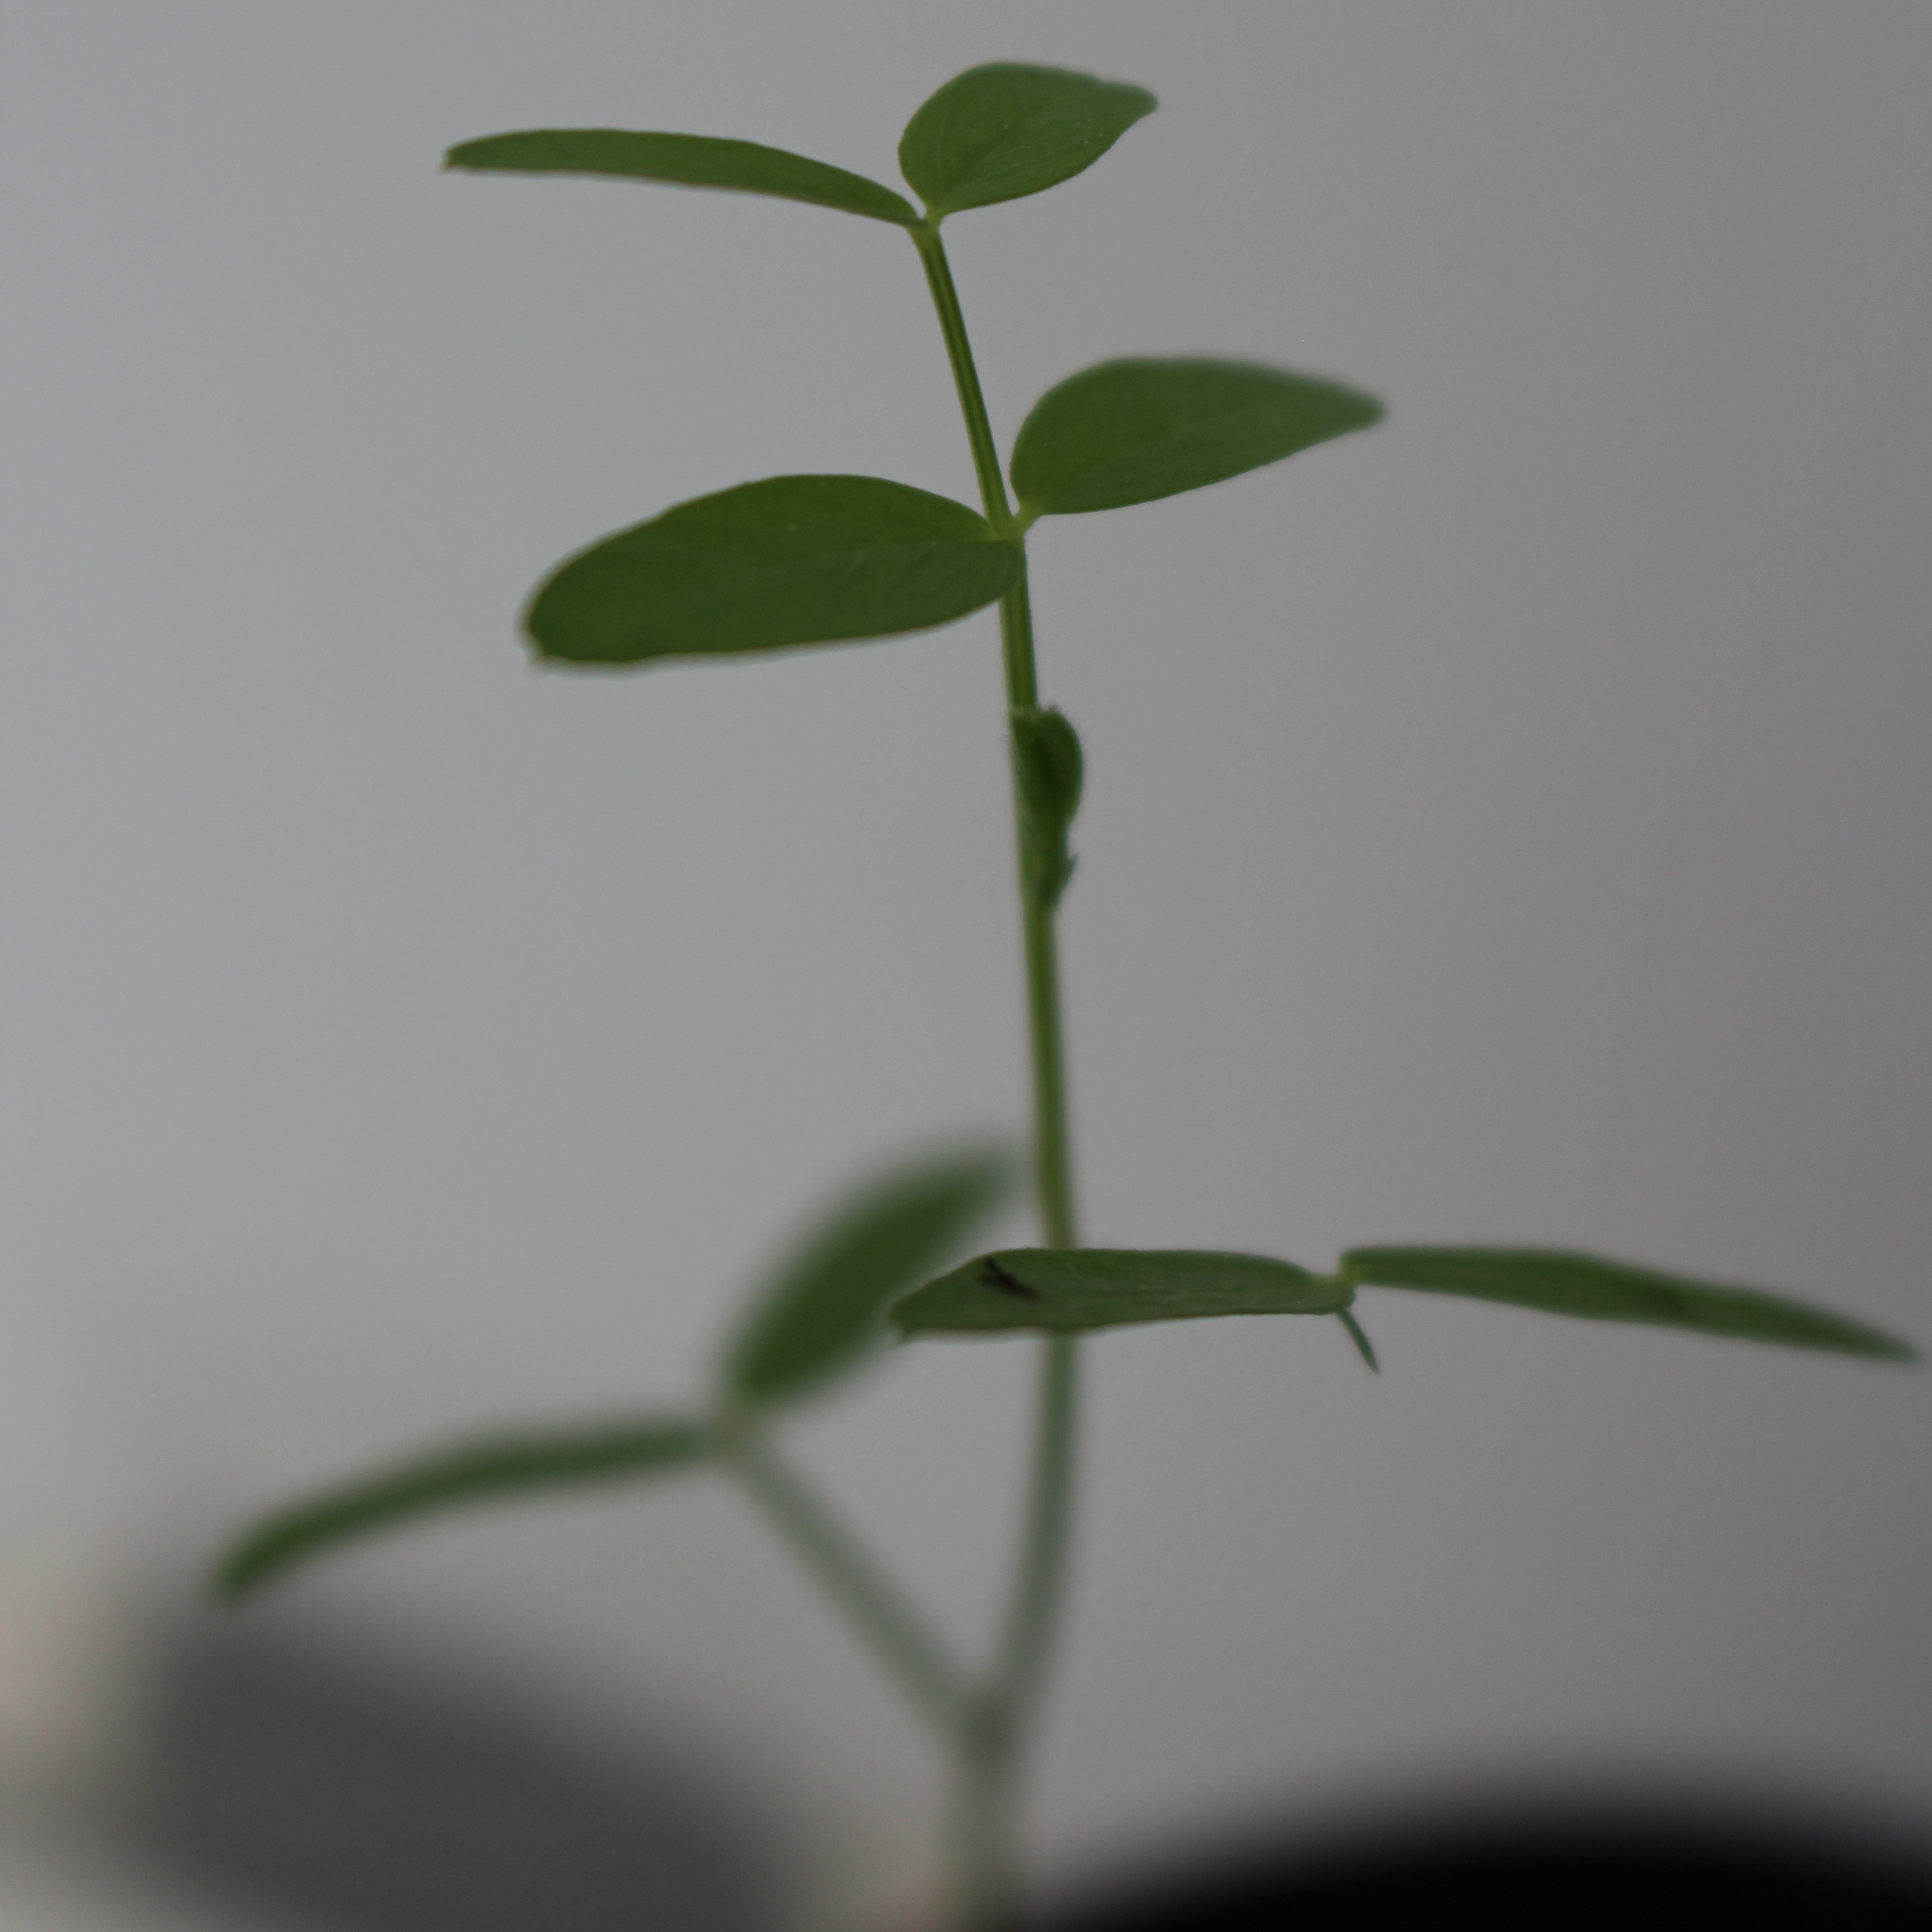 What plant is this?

Vicia sativa
